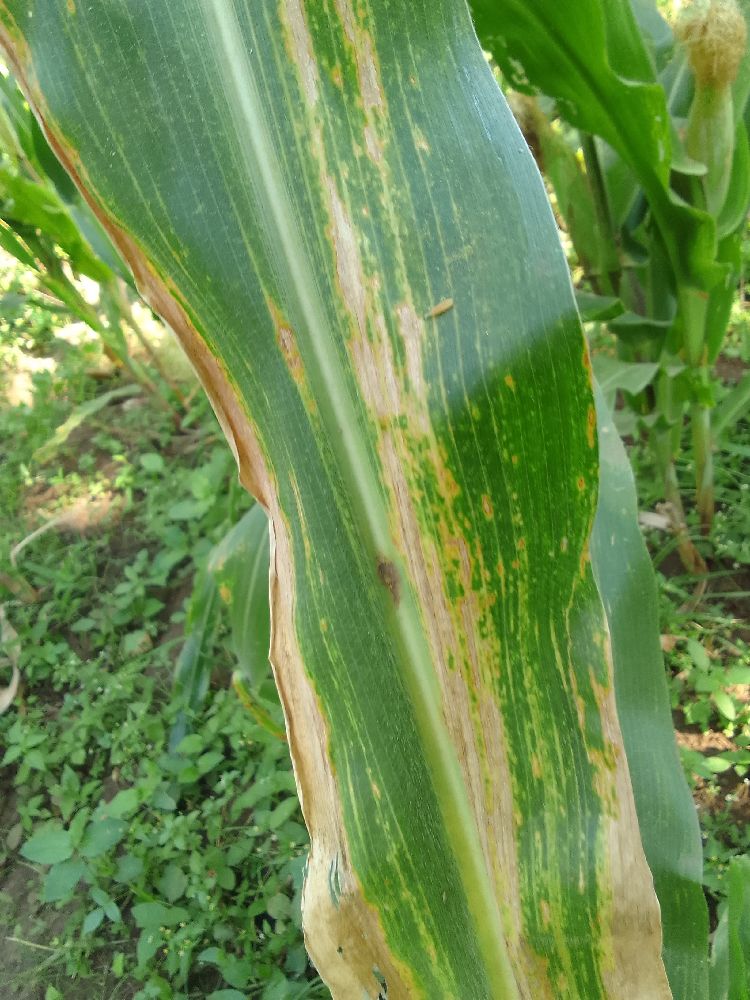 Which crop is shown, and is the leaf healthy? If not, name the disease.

maize, maize lethal necrosis
